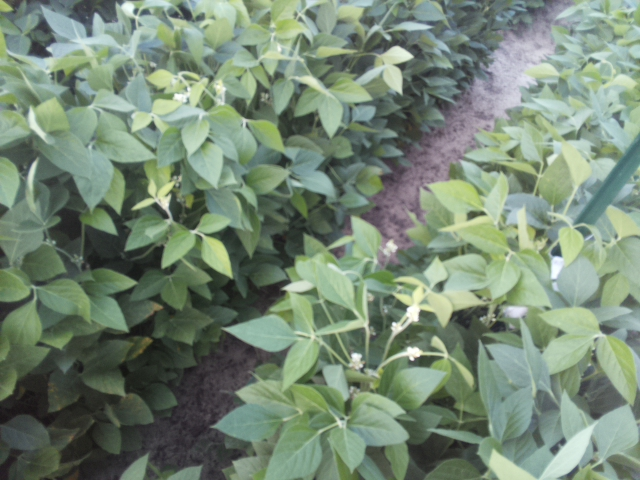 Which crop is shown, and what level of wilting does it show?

soybean, leaves with no wilting
